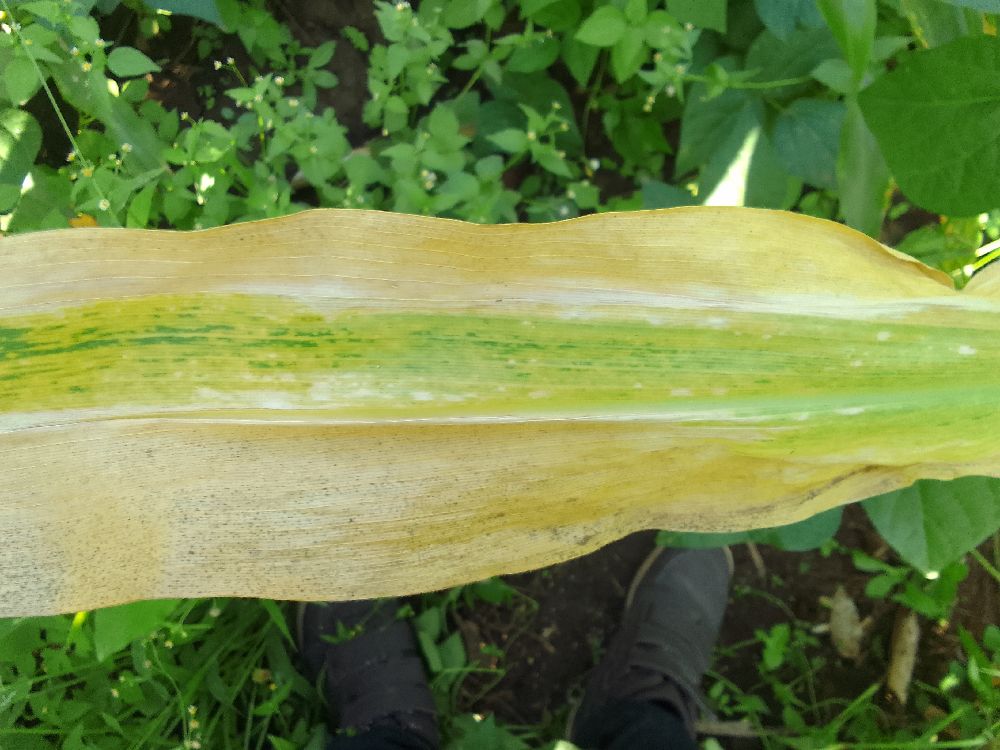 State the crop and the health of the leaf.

maize, maize lethal necrosis
